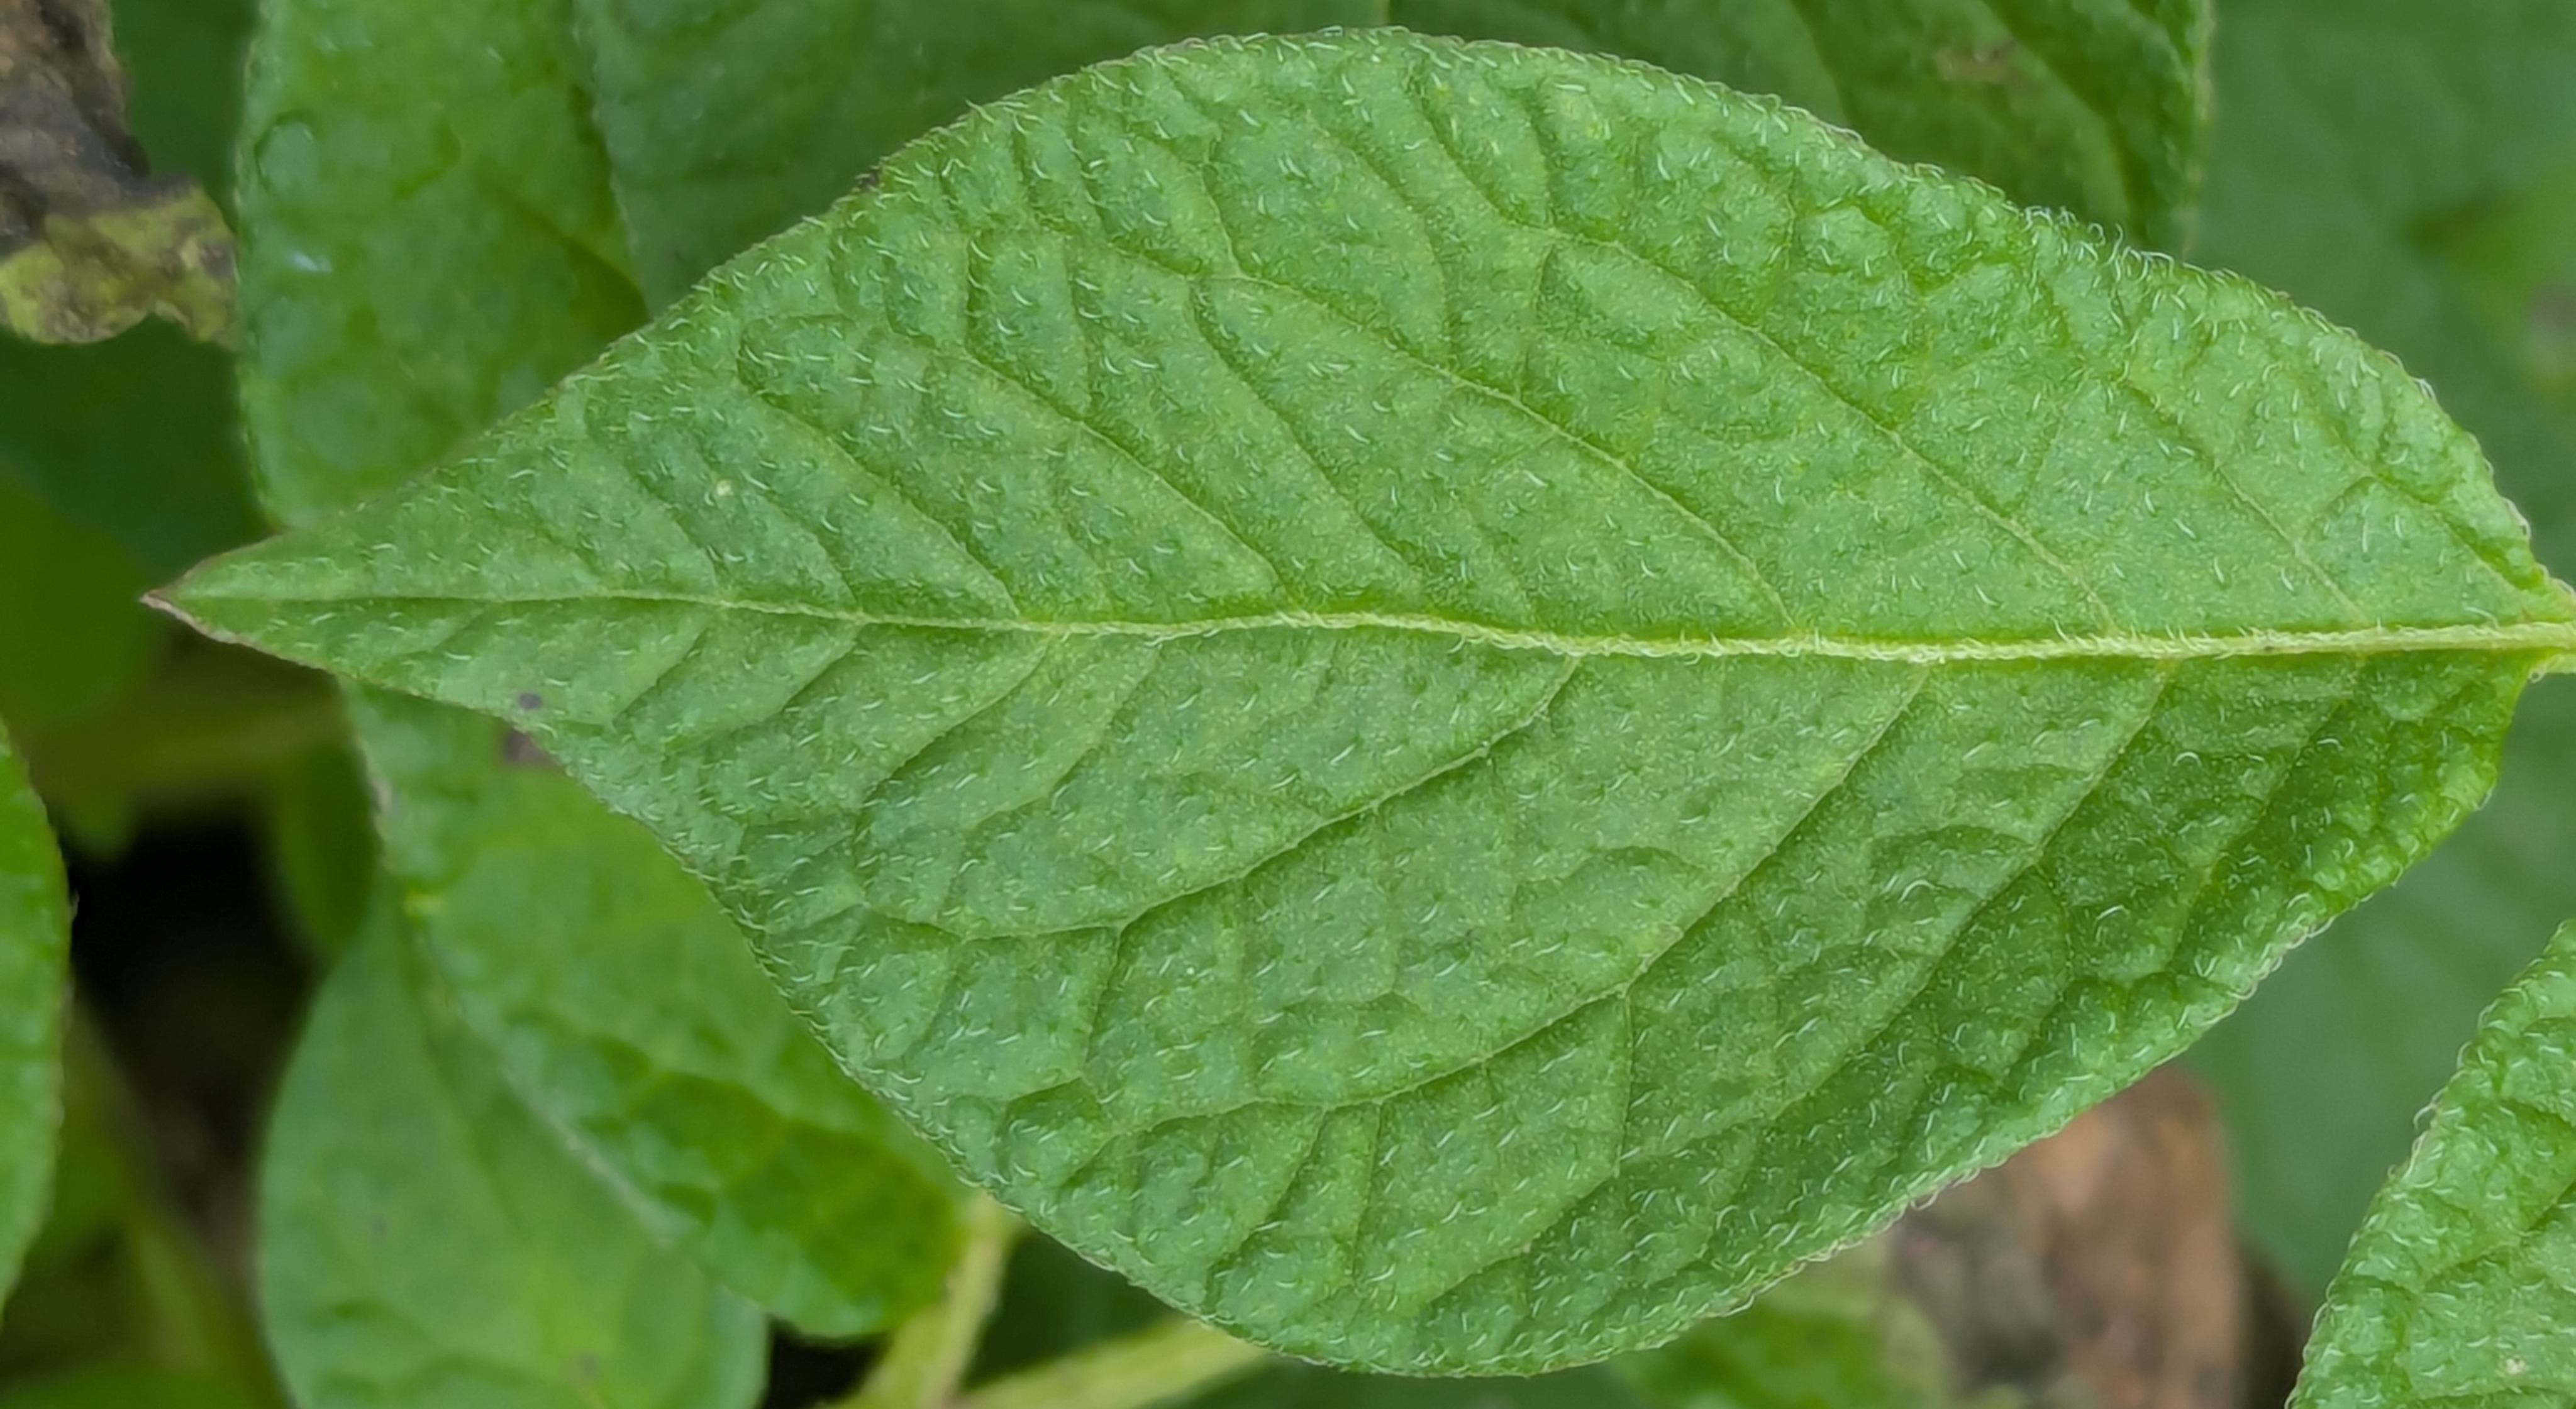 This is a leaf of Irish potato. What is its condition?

healthy
